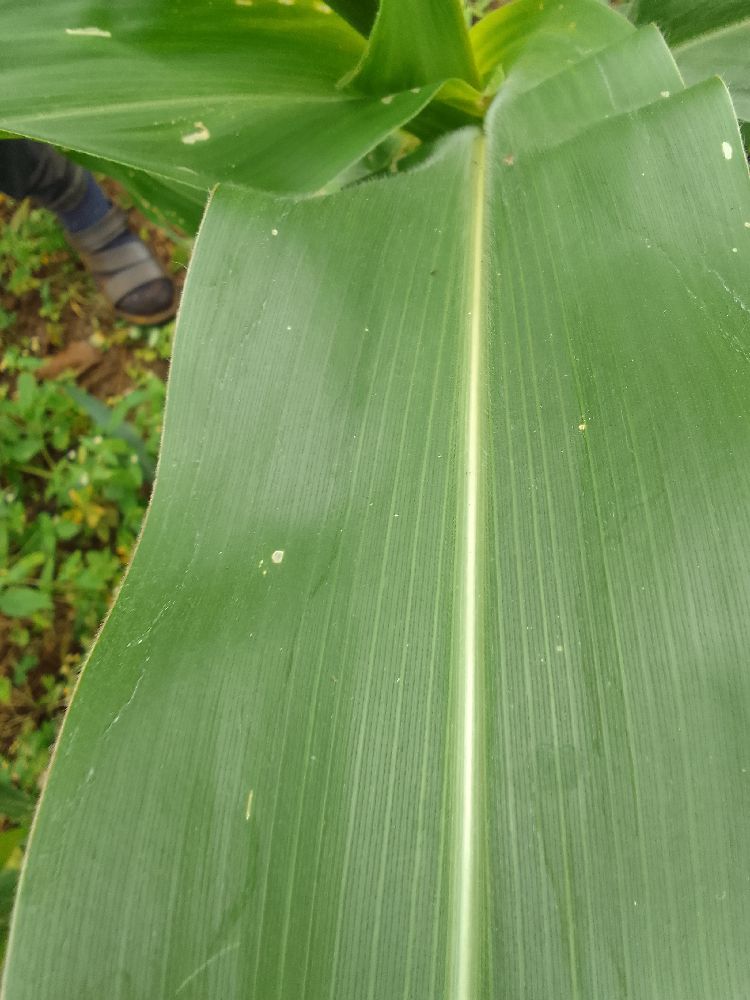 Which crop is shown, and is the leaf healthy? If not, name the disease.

maize, healthy
